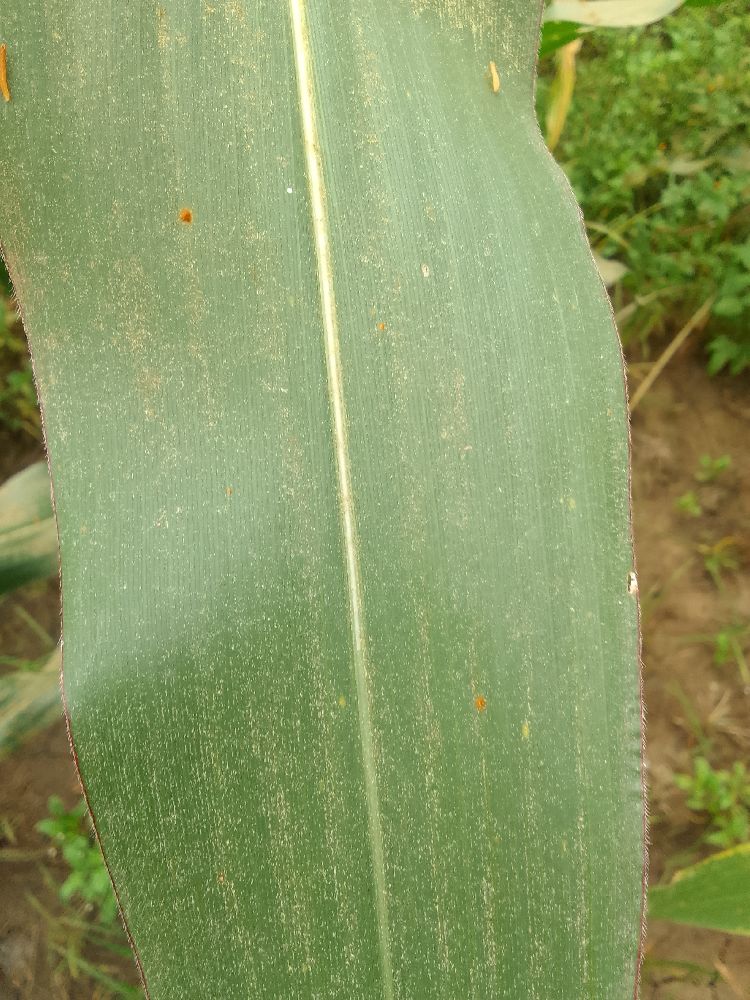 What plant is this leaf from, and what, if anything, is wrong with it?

maize, healthy
